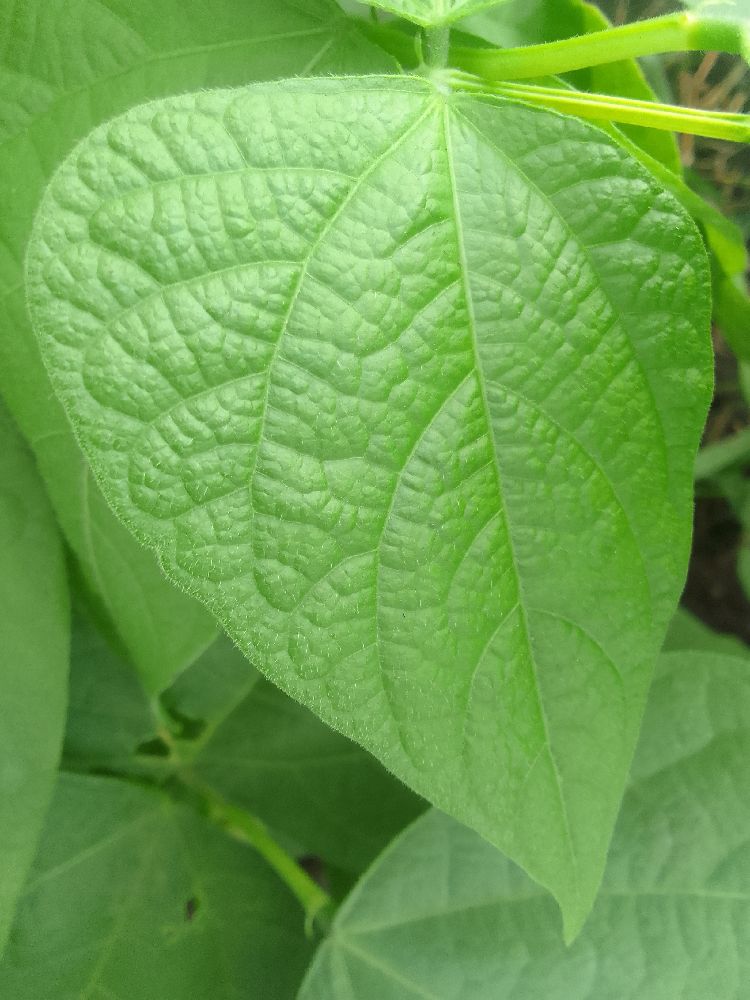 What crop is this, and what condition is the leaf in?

common bean, healthy
